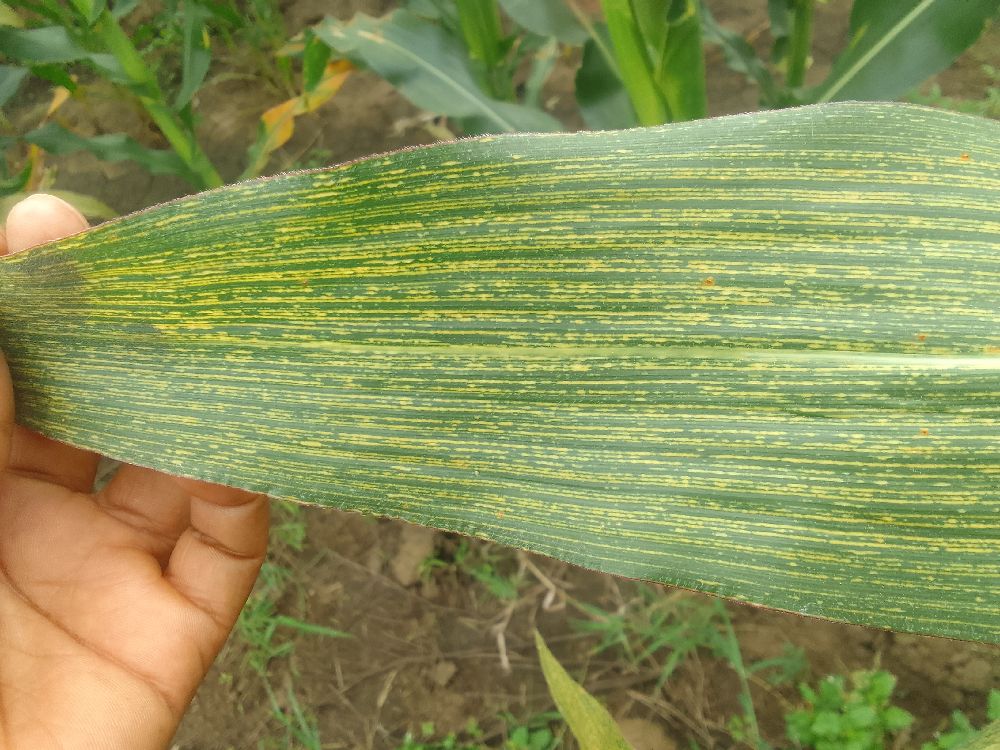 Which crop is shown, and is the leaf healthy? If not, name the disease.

maize, maize streak virus
